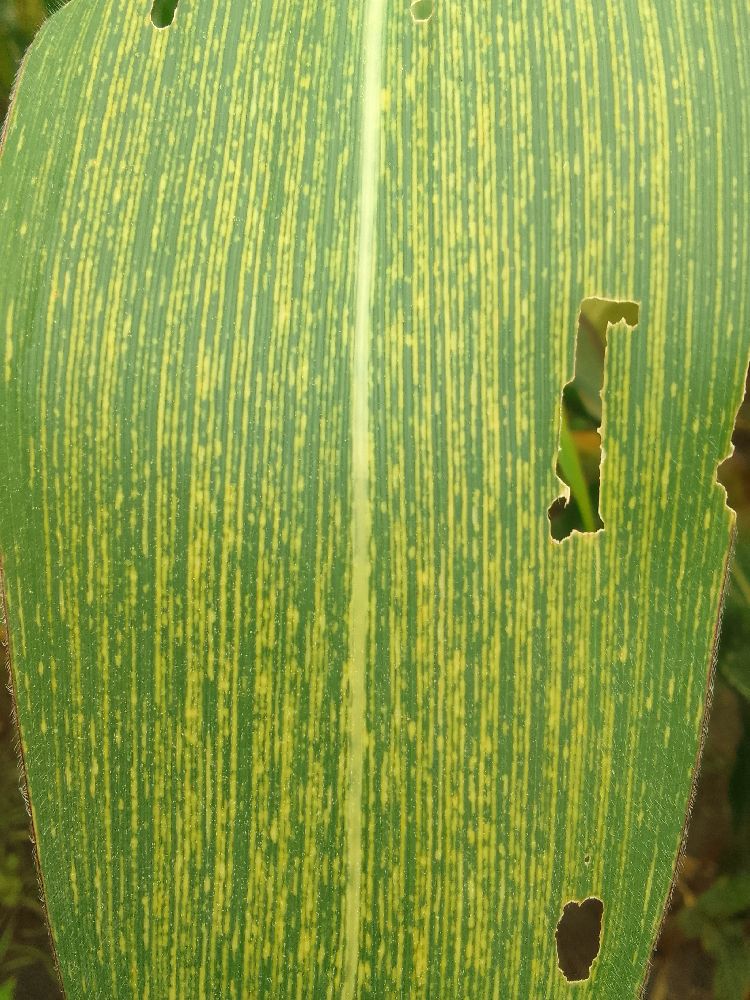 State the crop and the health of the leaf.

maize, maize streak virus
